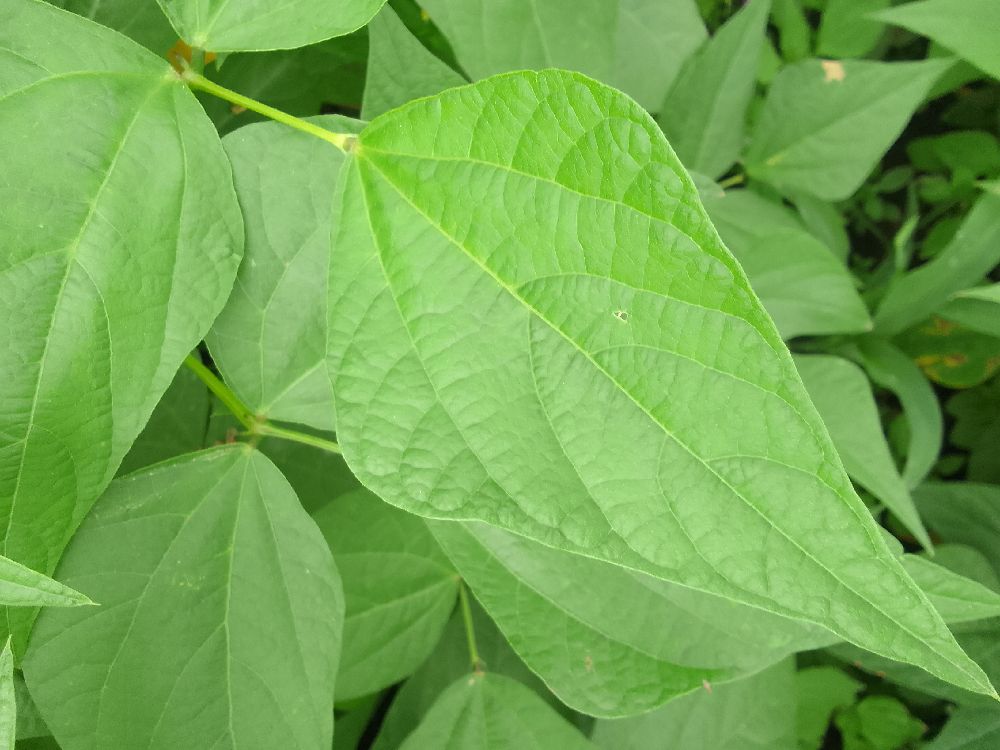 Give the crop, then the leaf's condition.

common bean, healthy
